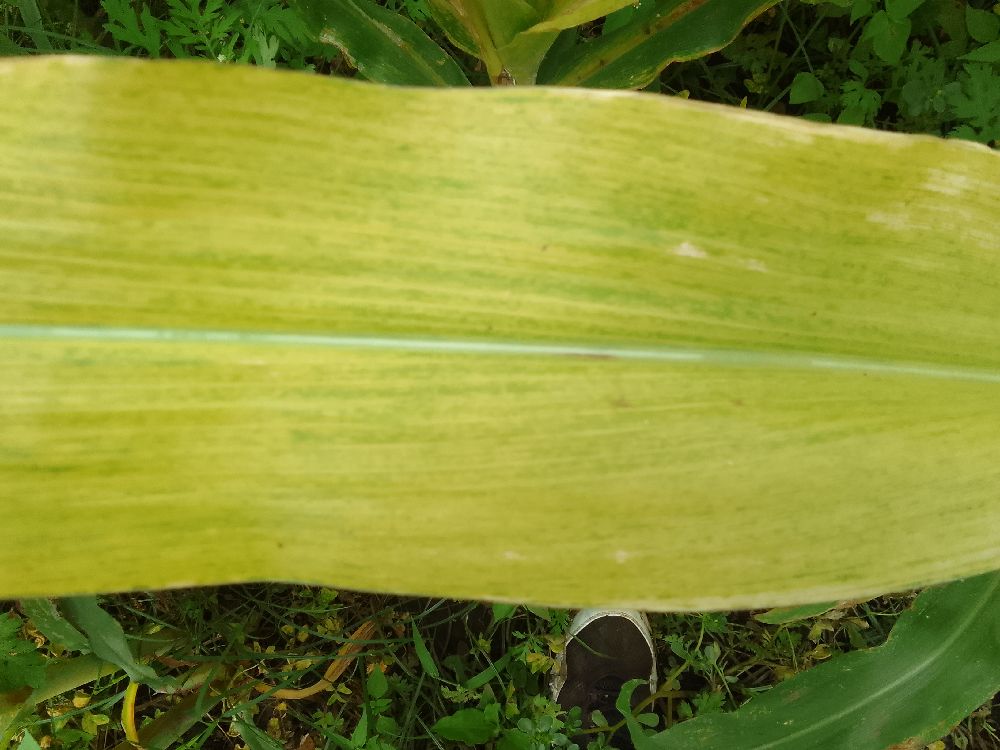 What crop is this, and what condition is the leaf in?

maize, maize lethal necrosis
